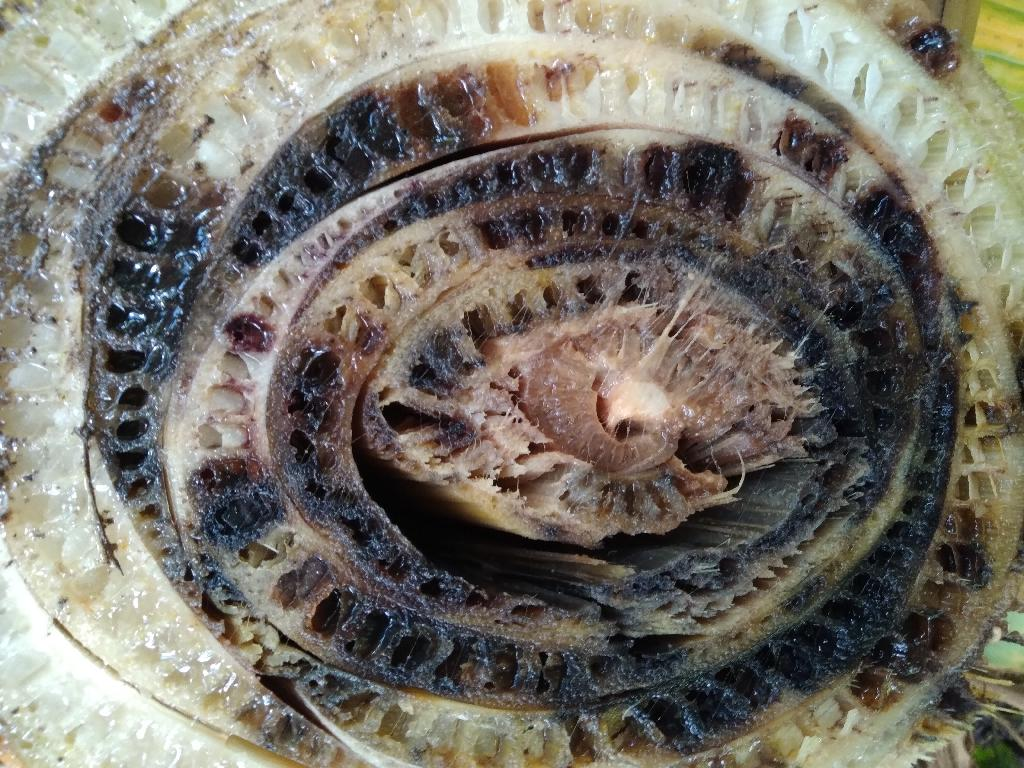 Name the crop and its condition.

banana, fusarium wilt race 1
